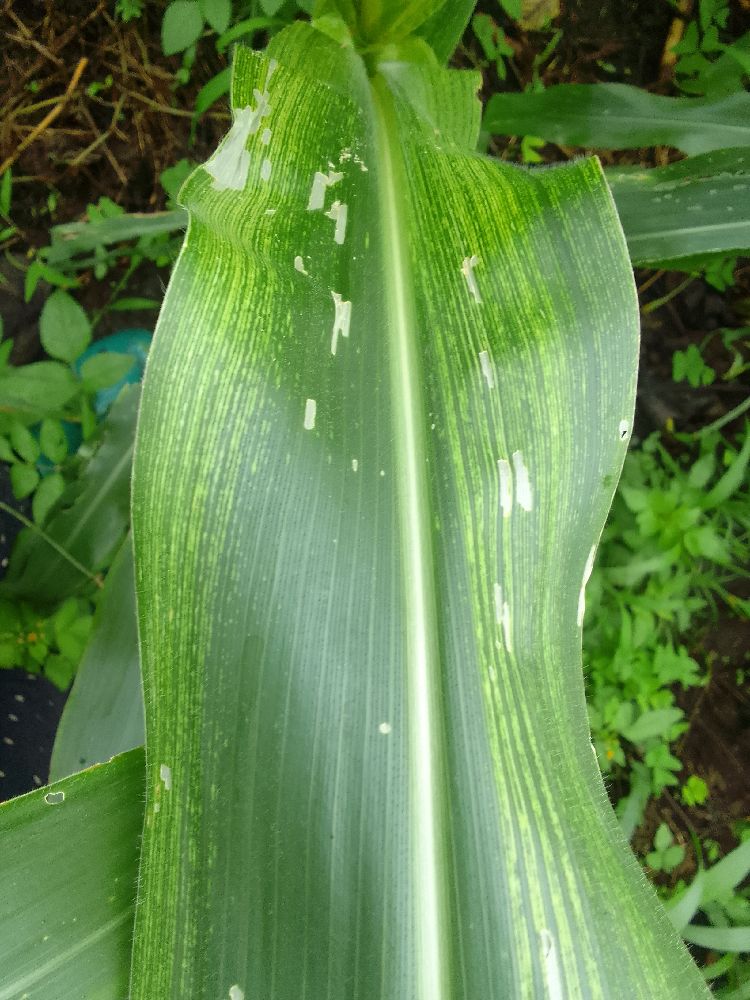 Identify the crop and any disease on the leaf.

maize, maize streak virus
